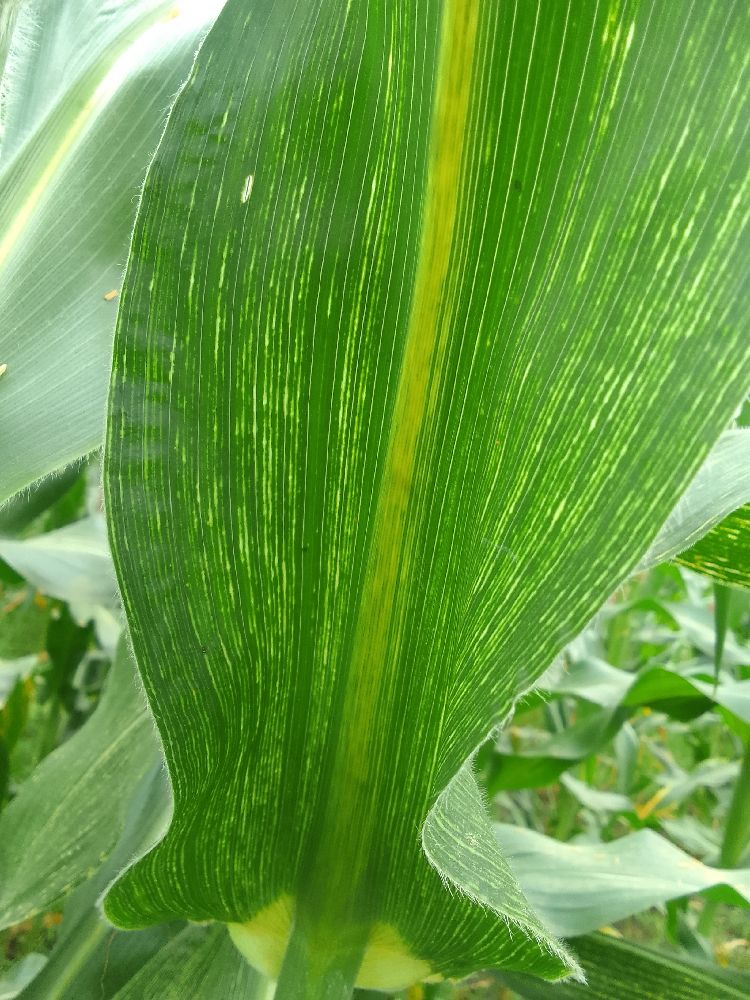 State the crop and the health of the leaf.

maize, maize streak virus
